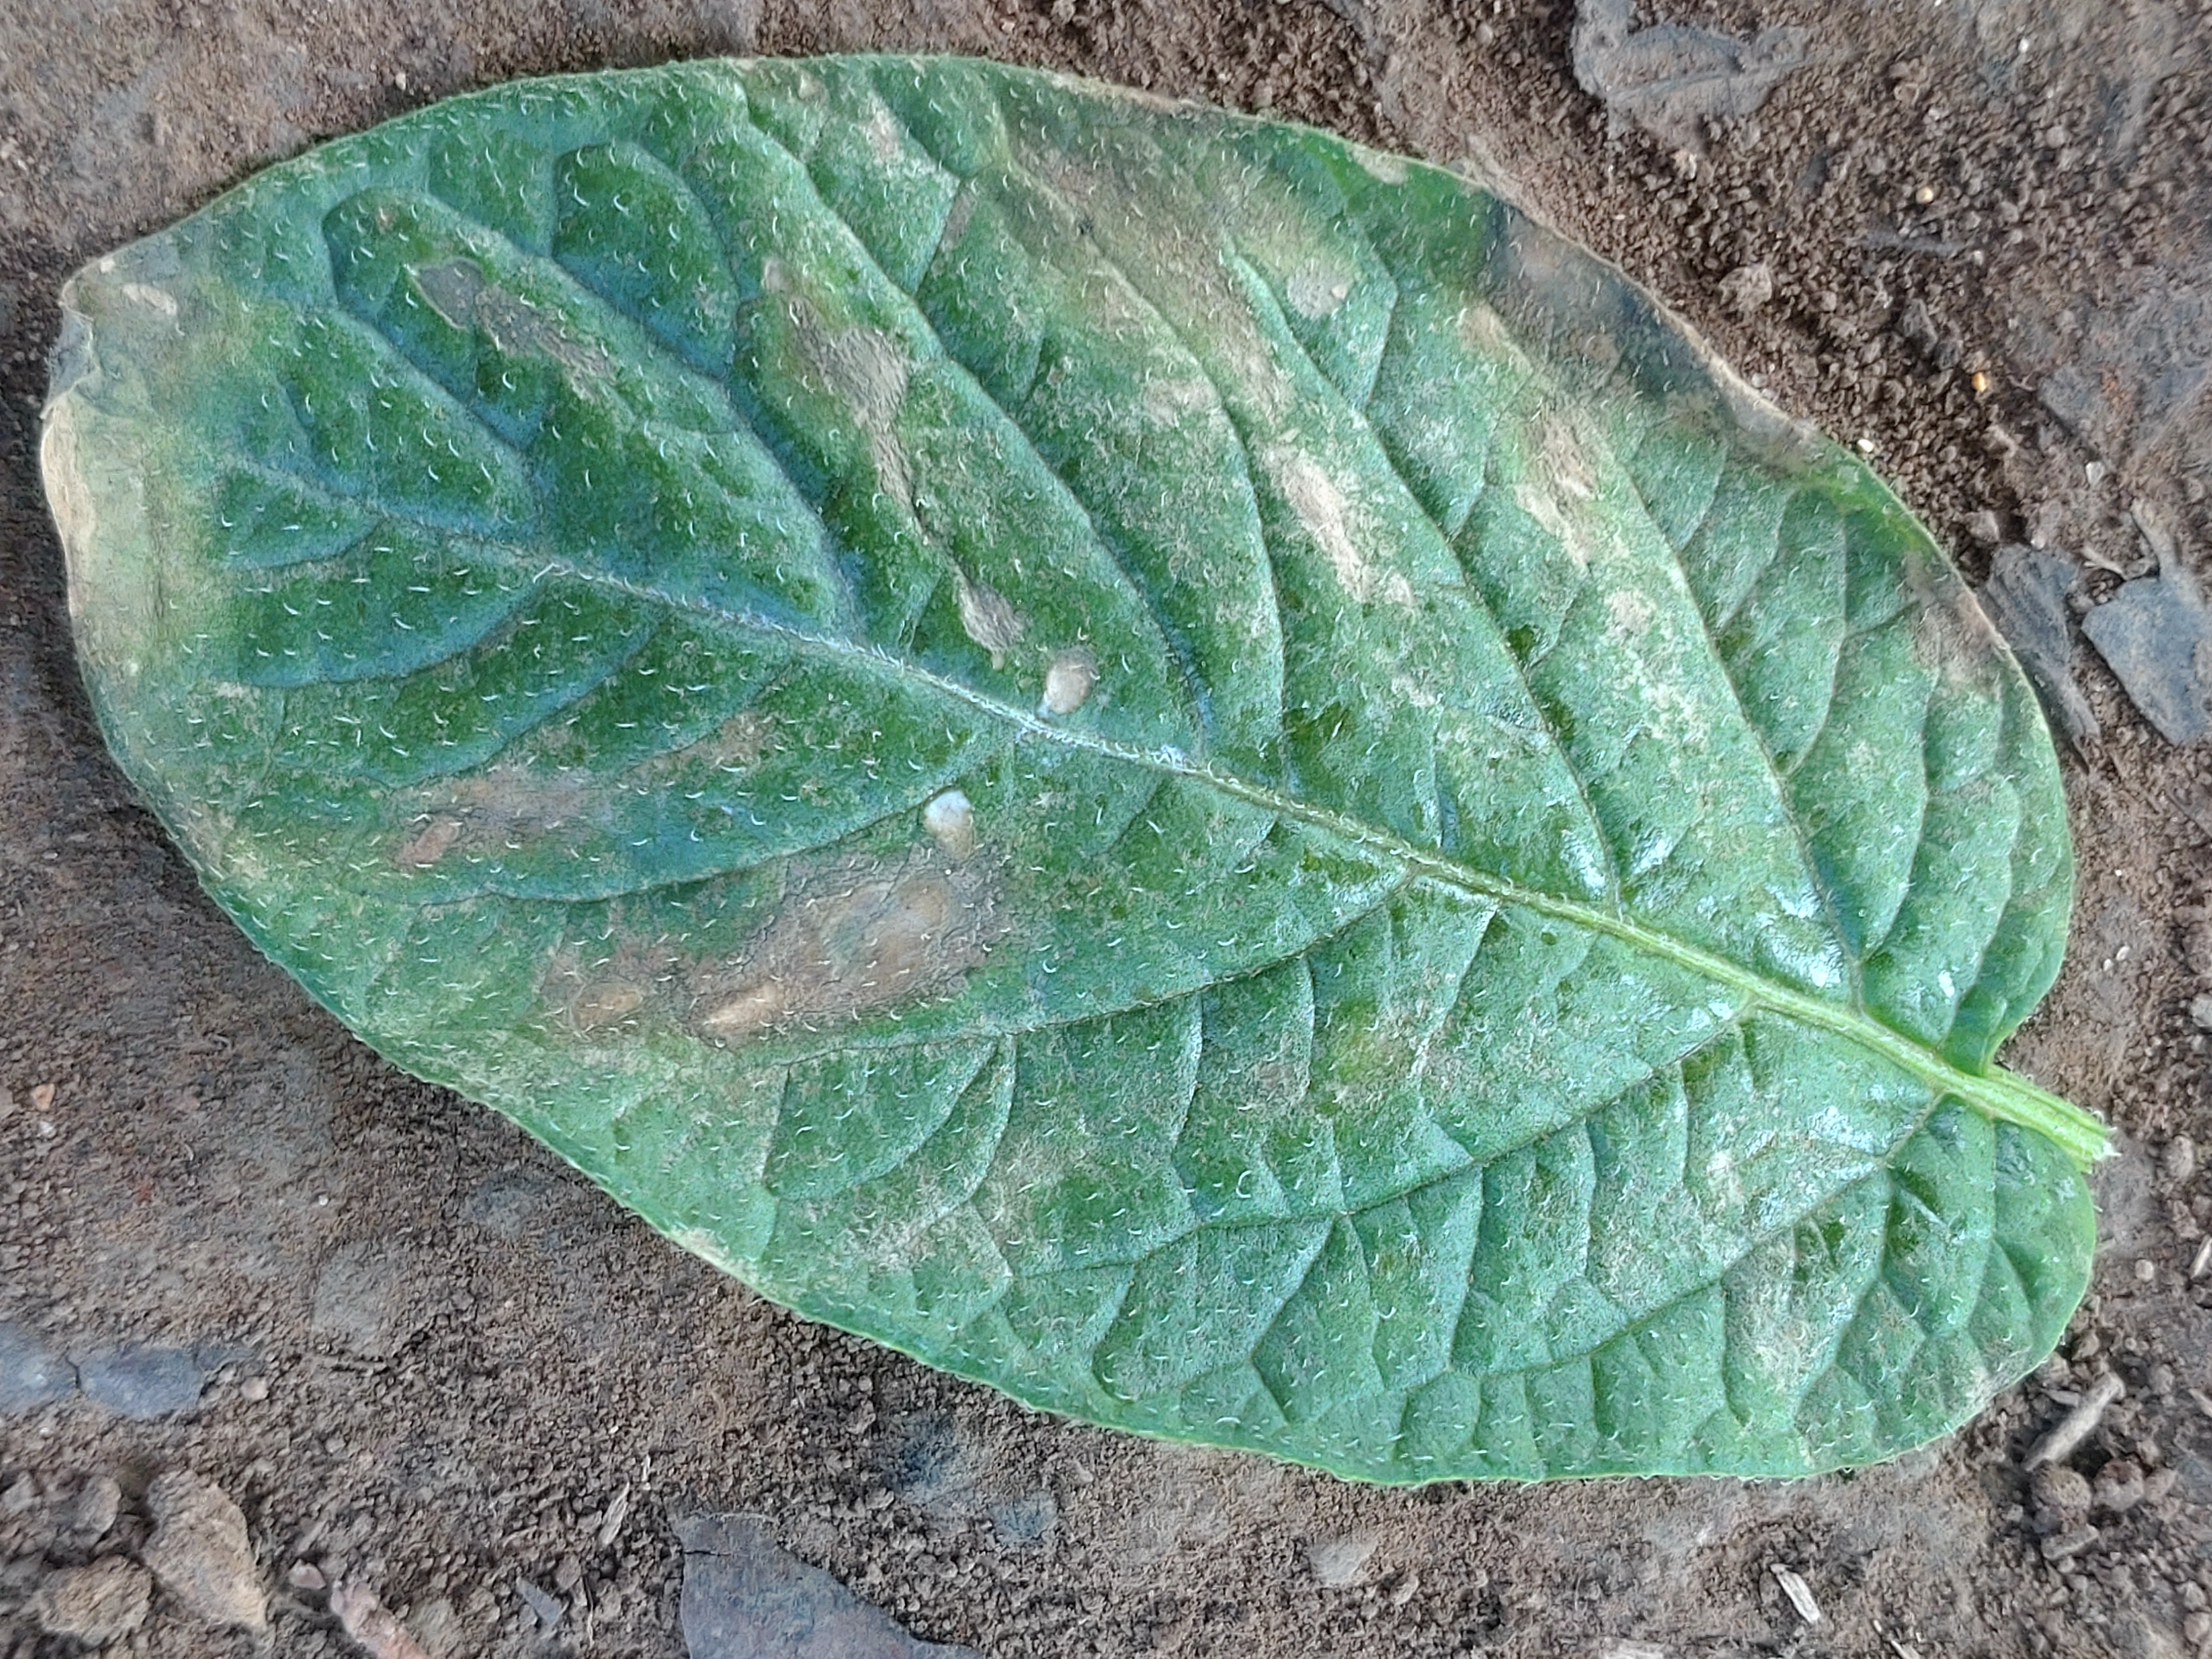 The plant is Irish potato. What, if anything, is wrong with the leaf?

early blight
